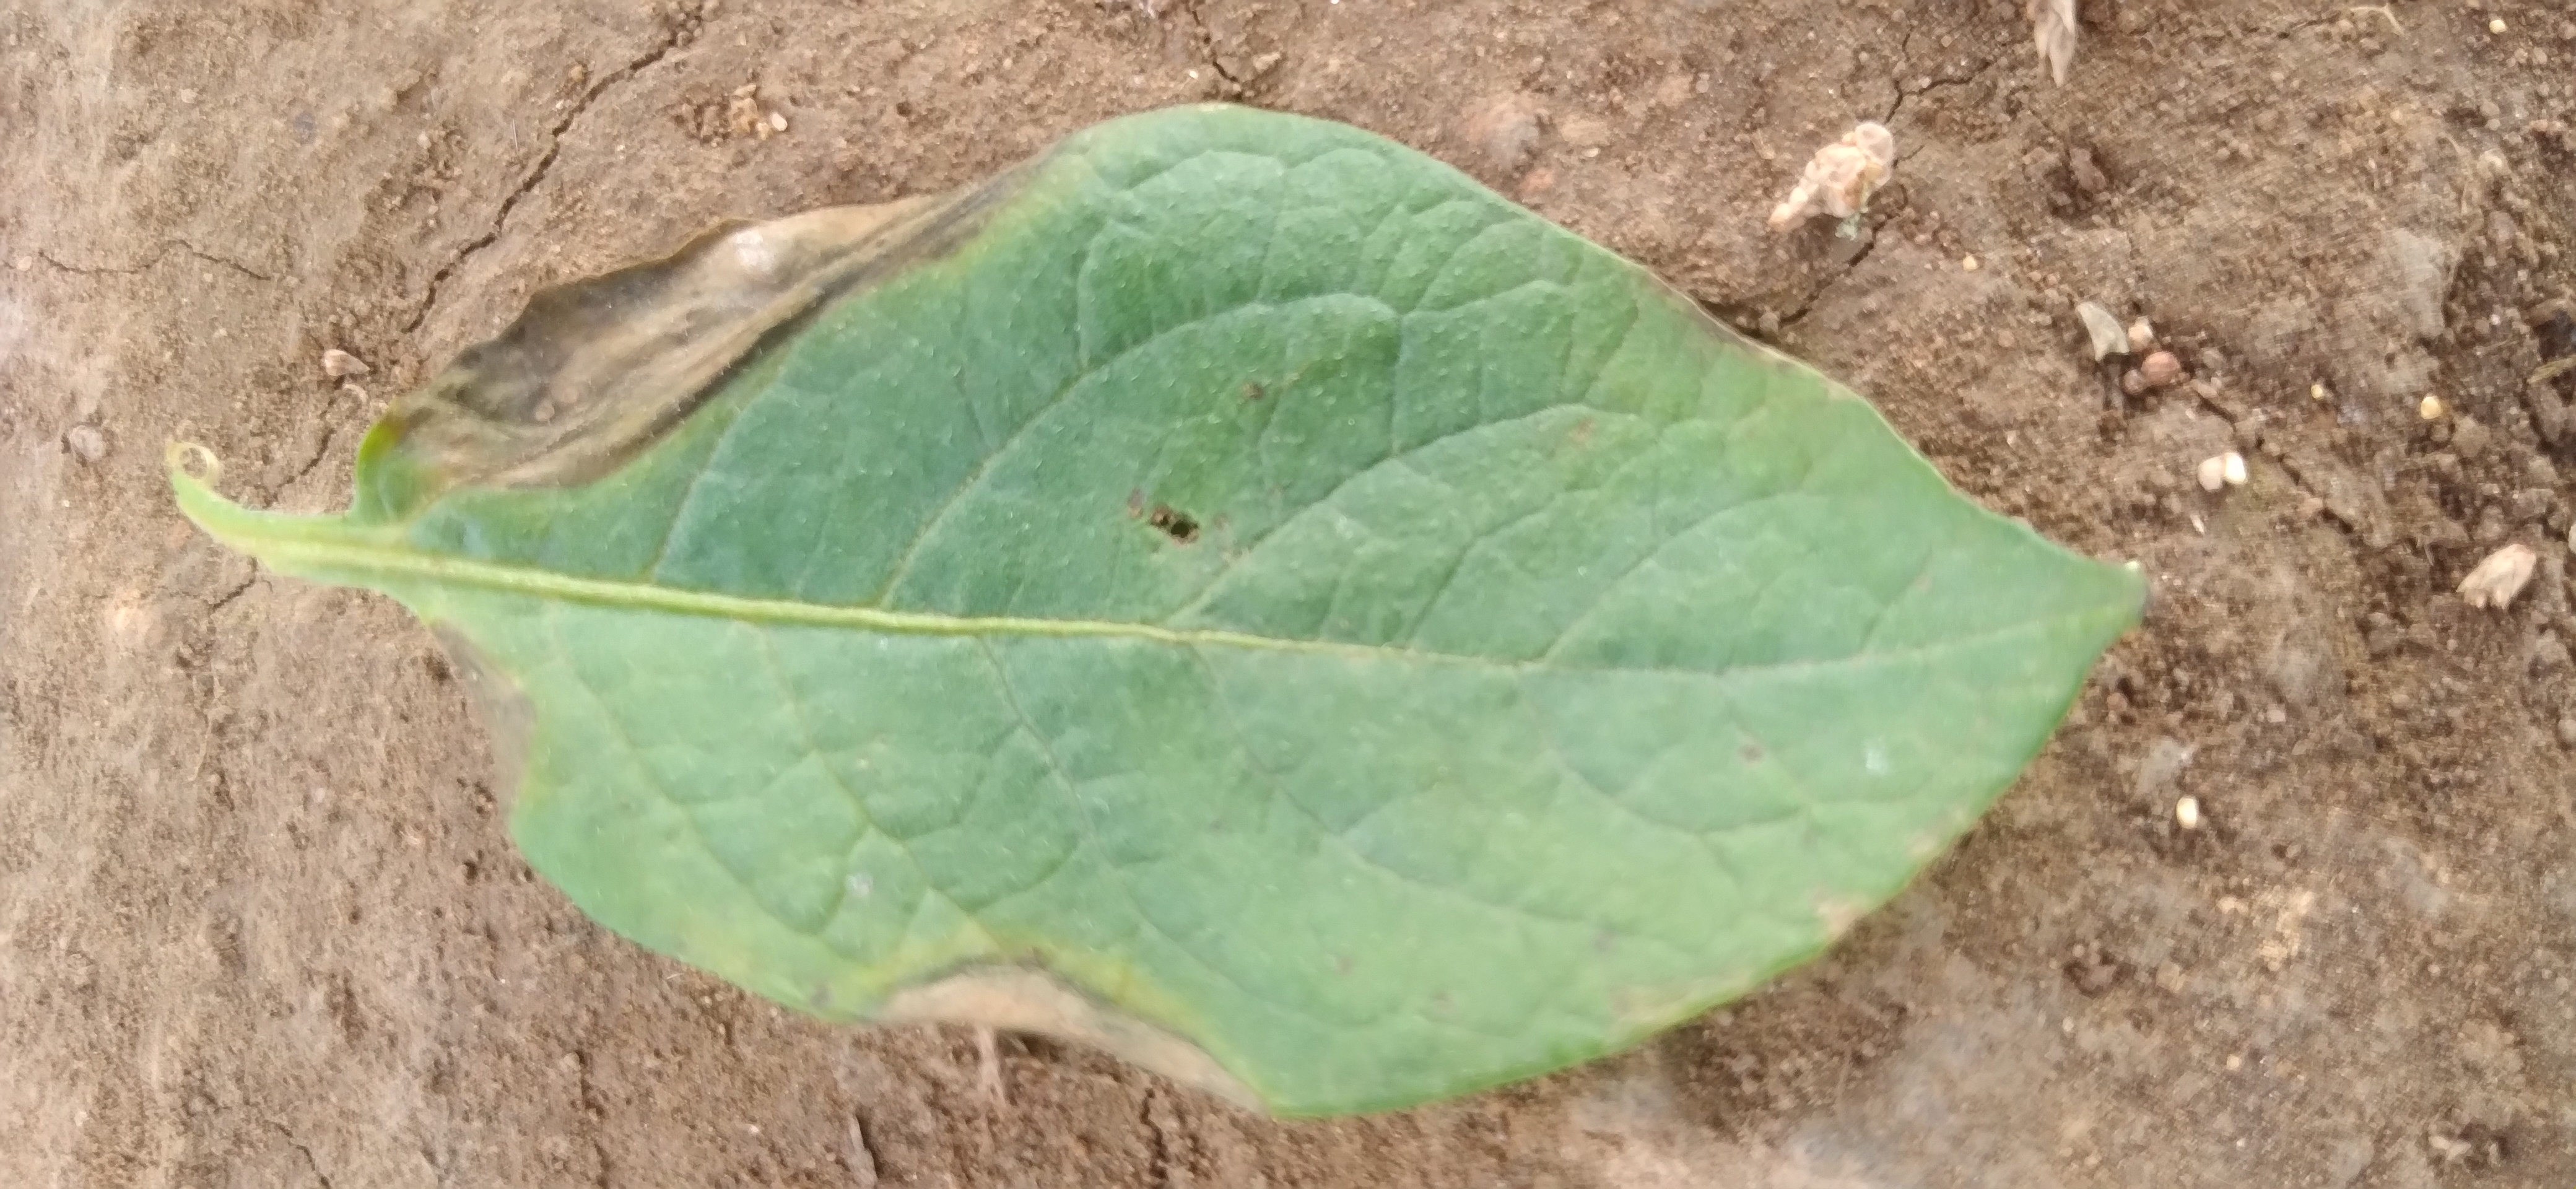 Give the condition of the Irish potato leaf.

early blight
